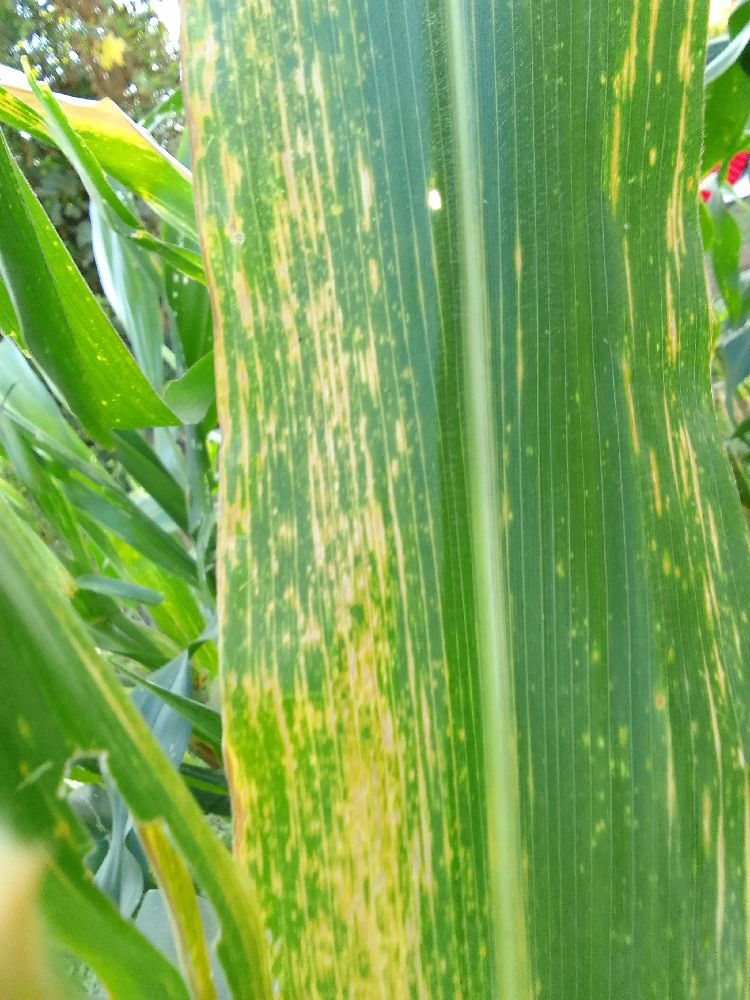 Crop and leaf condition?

maize, maize lethal necrosis
